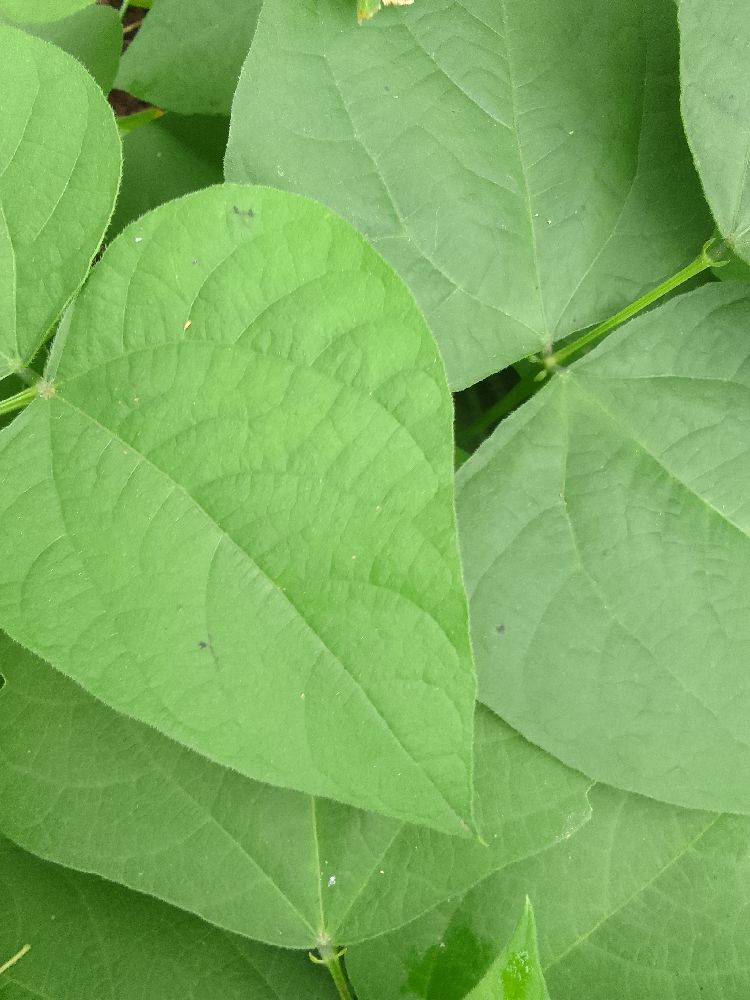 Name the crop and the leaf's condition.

common bean, healthy
